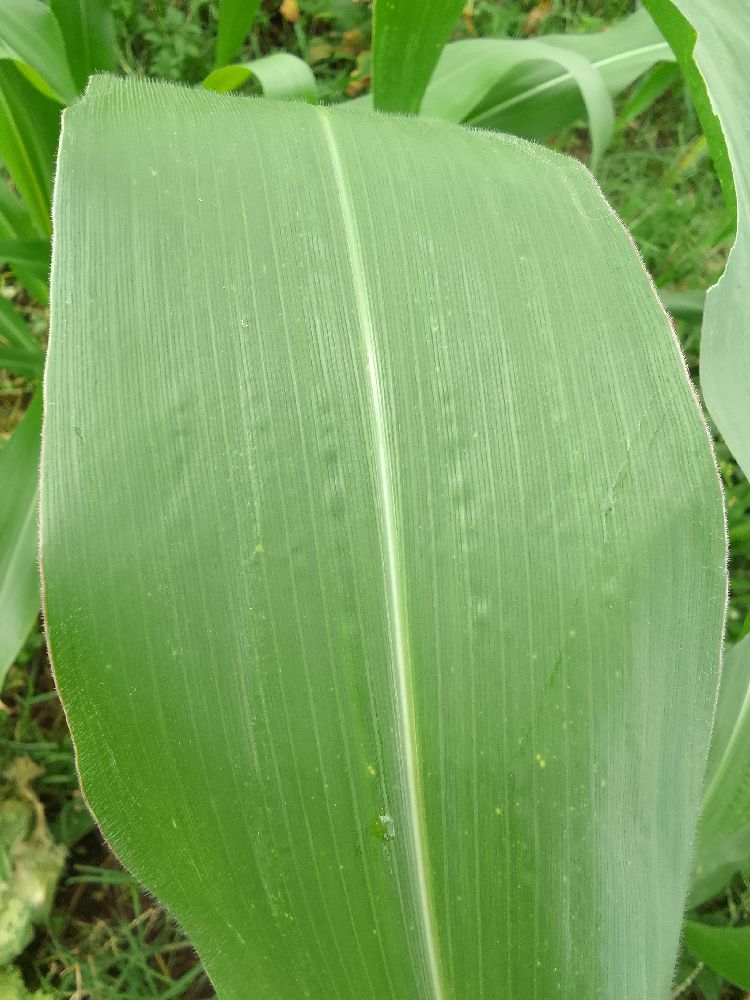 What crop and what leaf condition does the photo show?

maize, healthy
